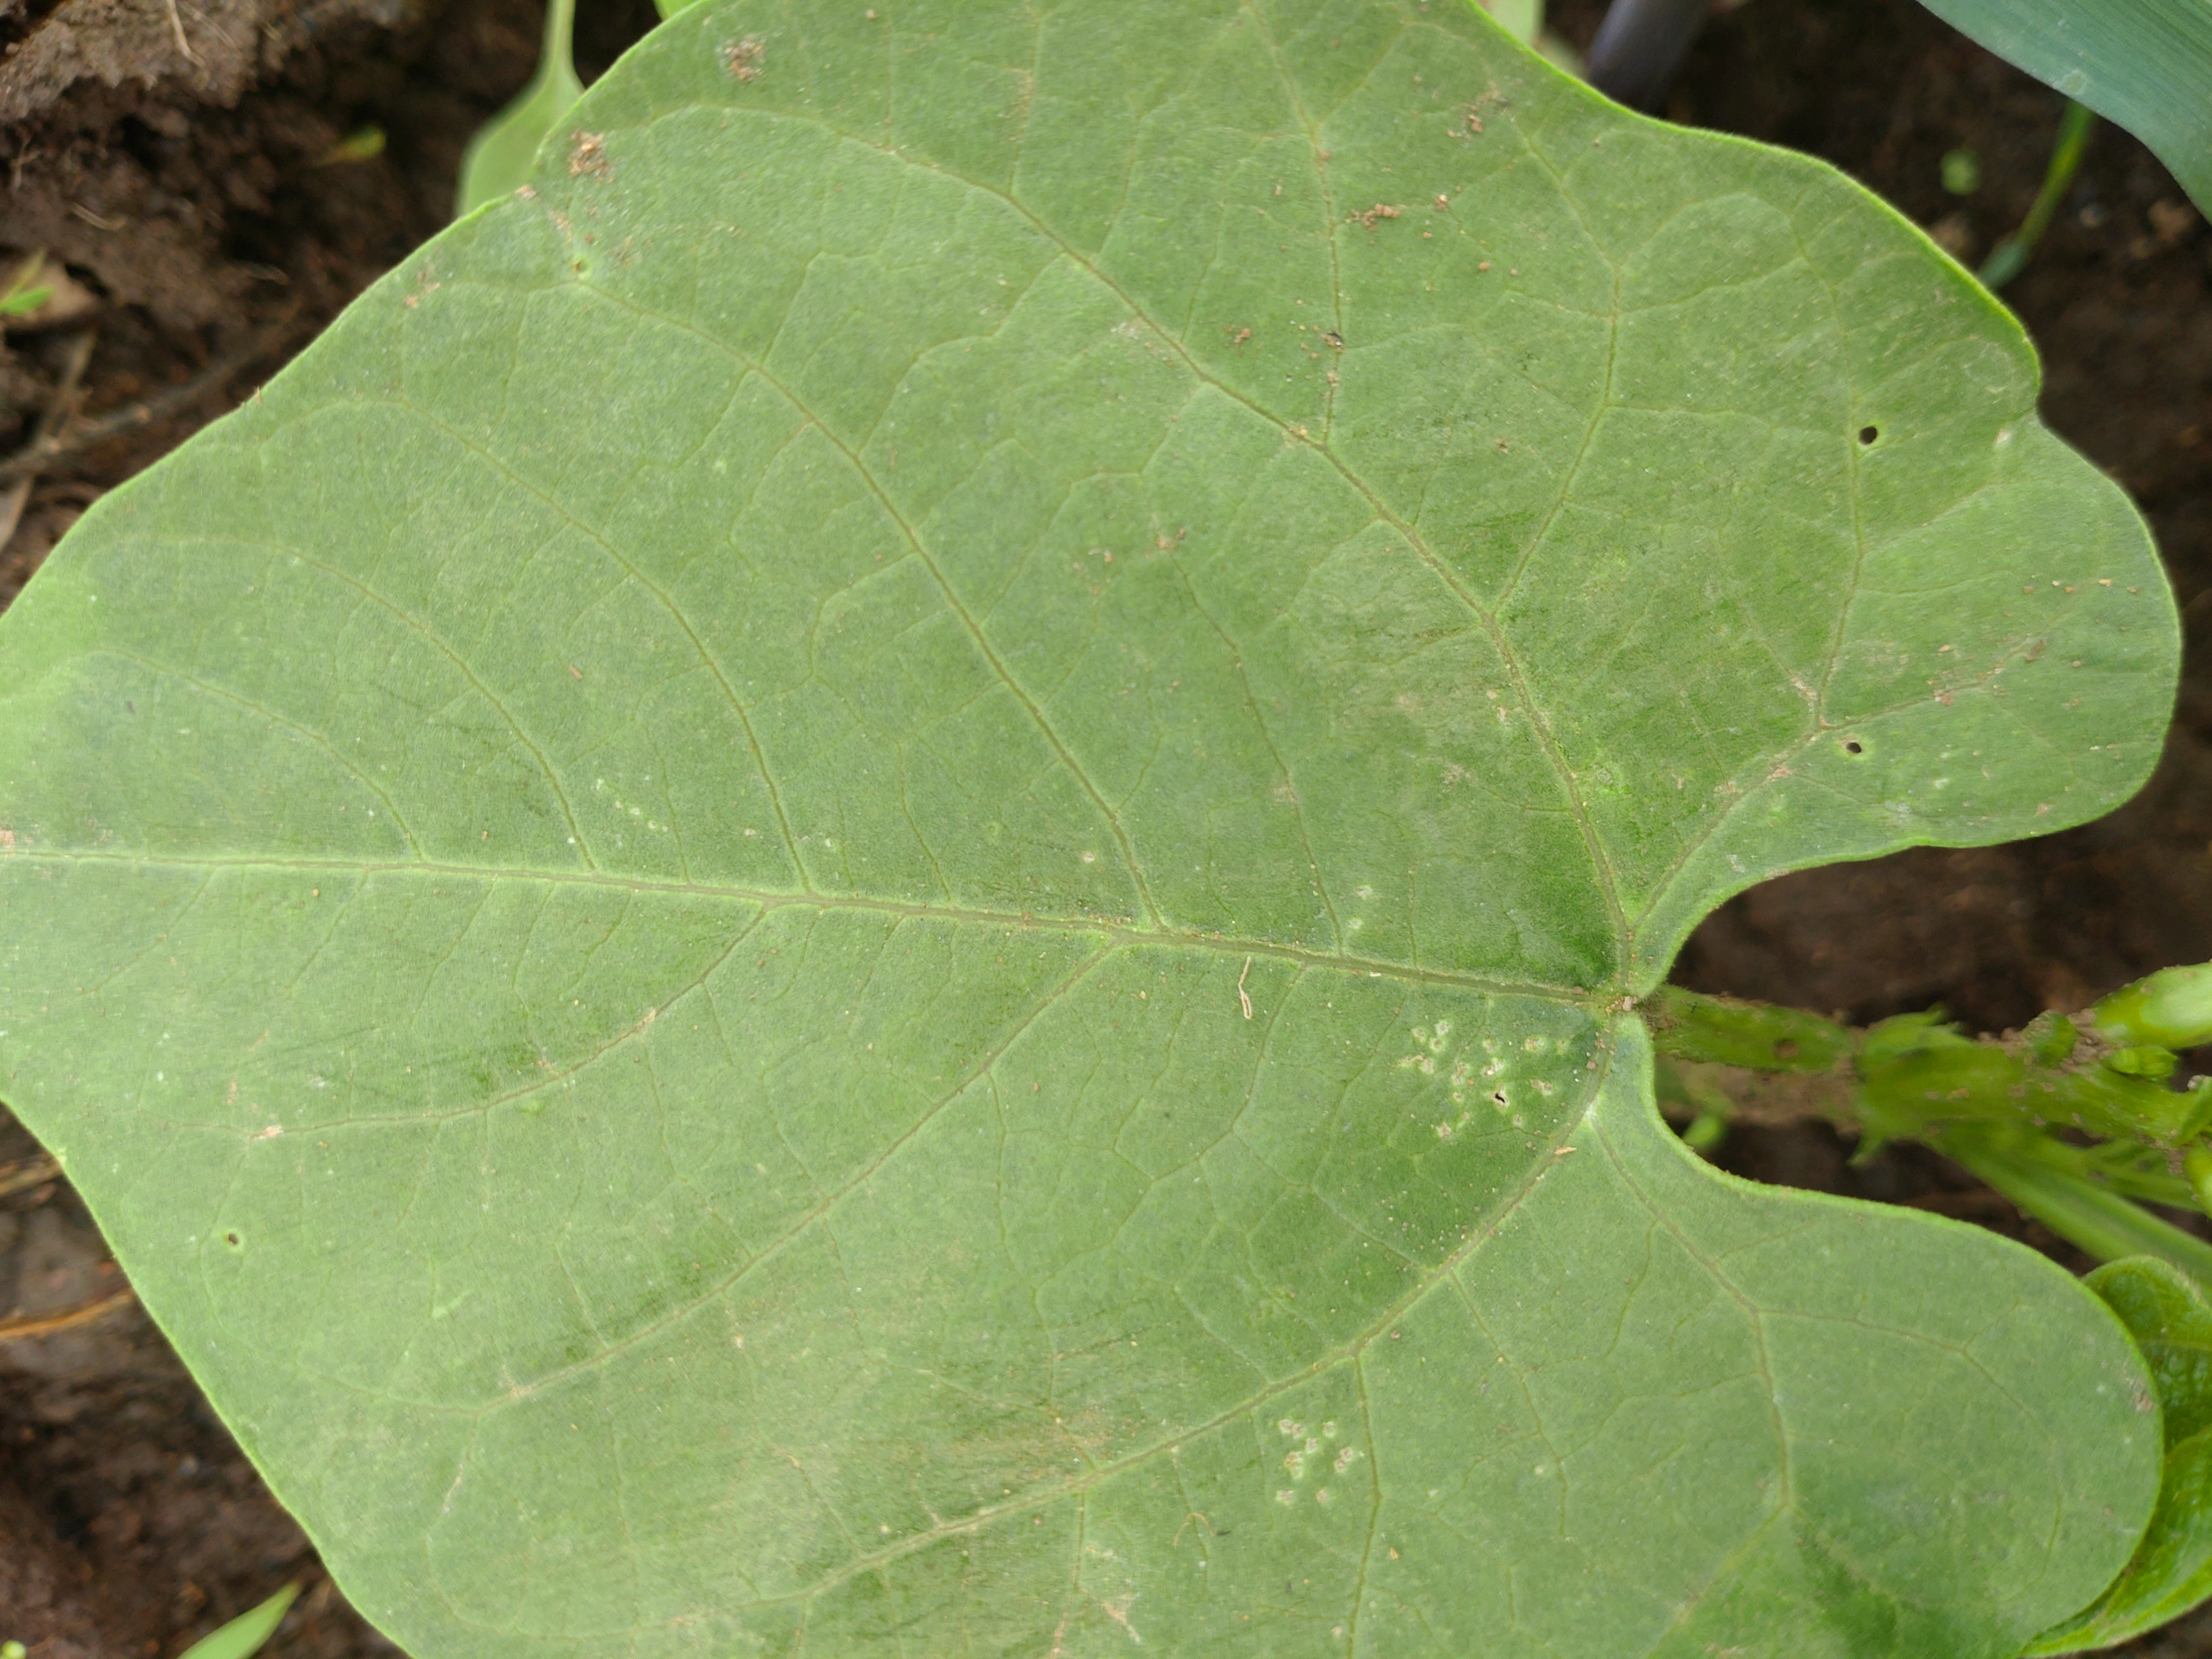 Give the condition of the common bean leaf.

healthy
